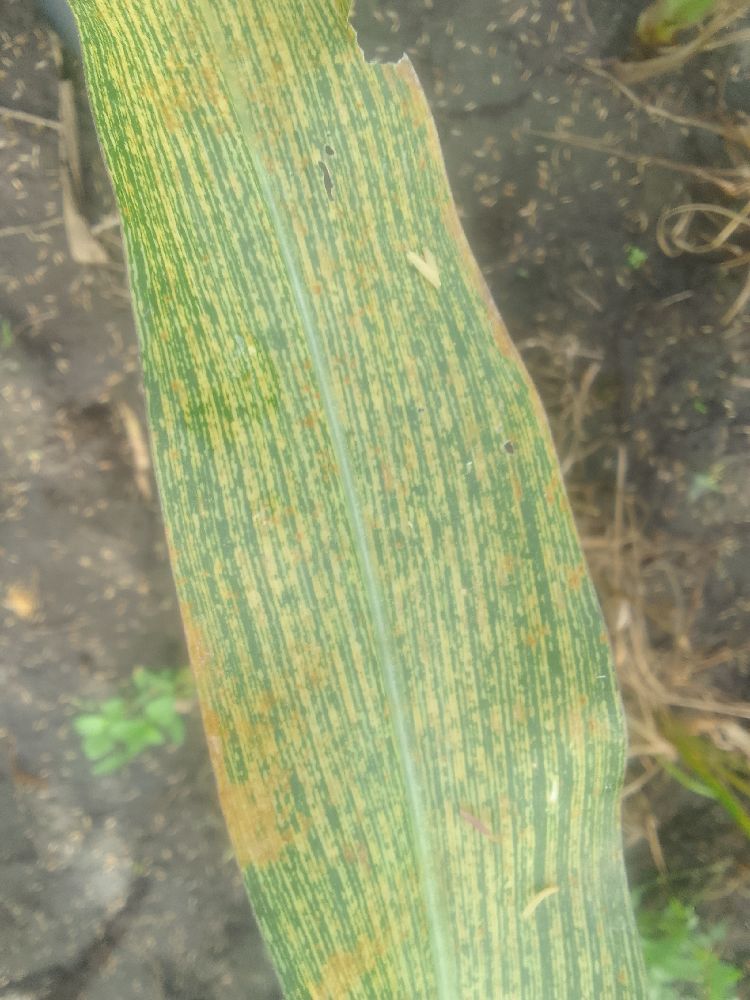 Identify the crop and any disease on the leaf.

maize, maize streak virus
